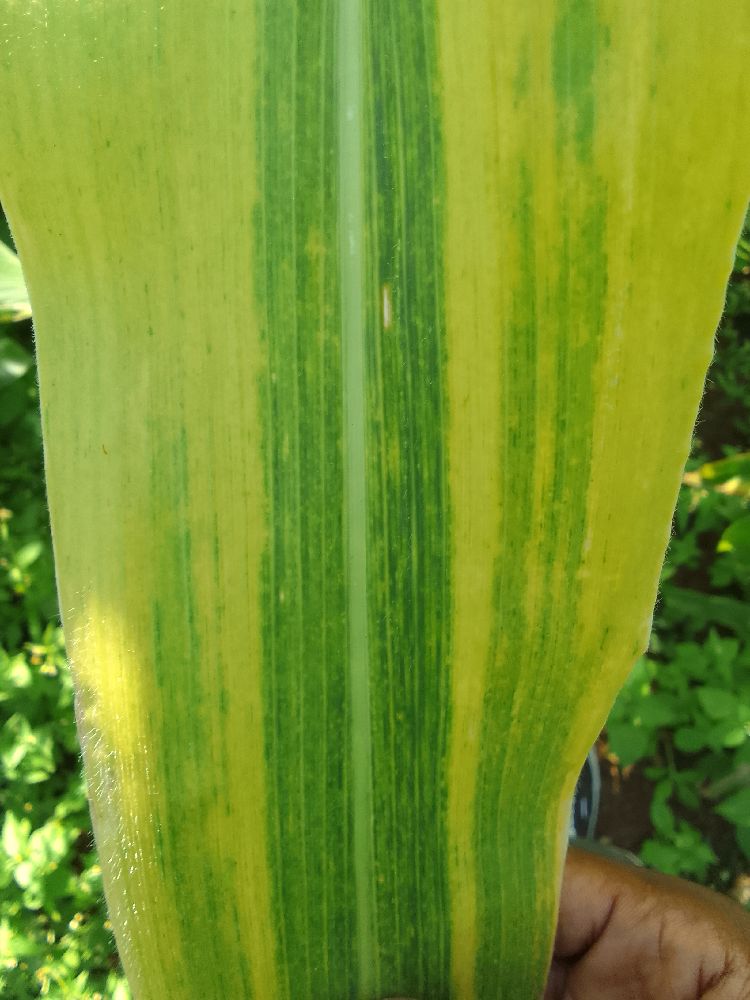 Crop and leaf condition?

maize, maize lethal necrosis
